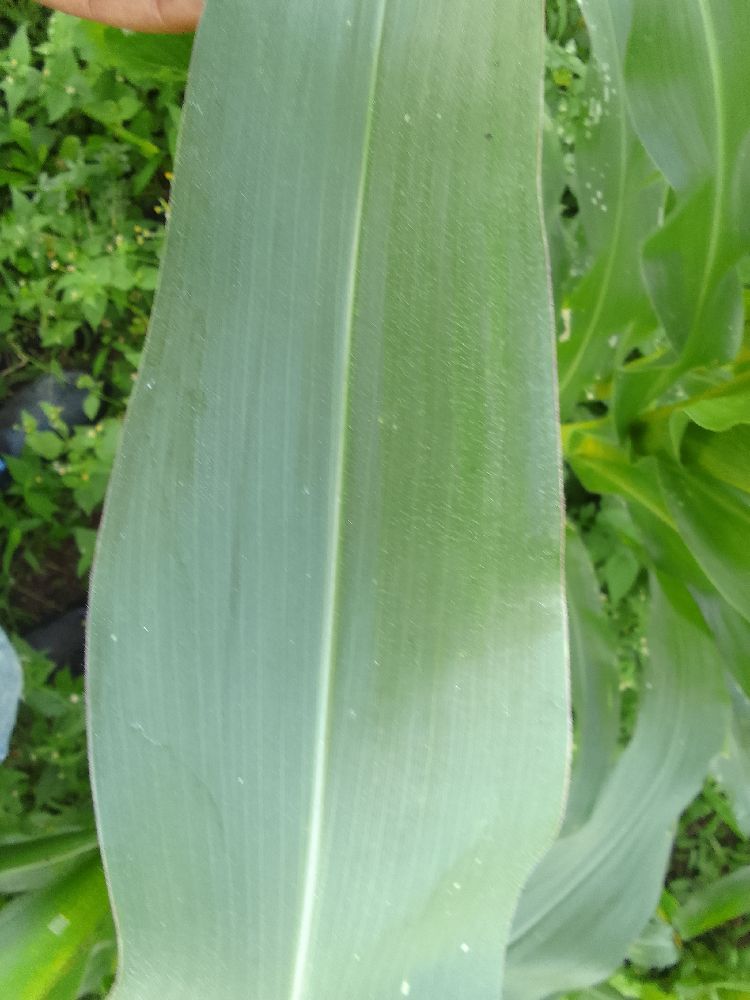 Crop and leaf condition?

maize, healthy
